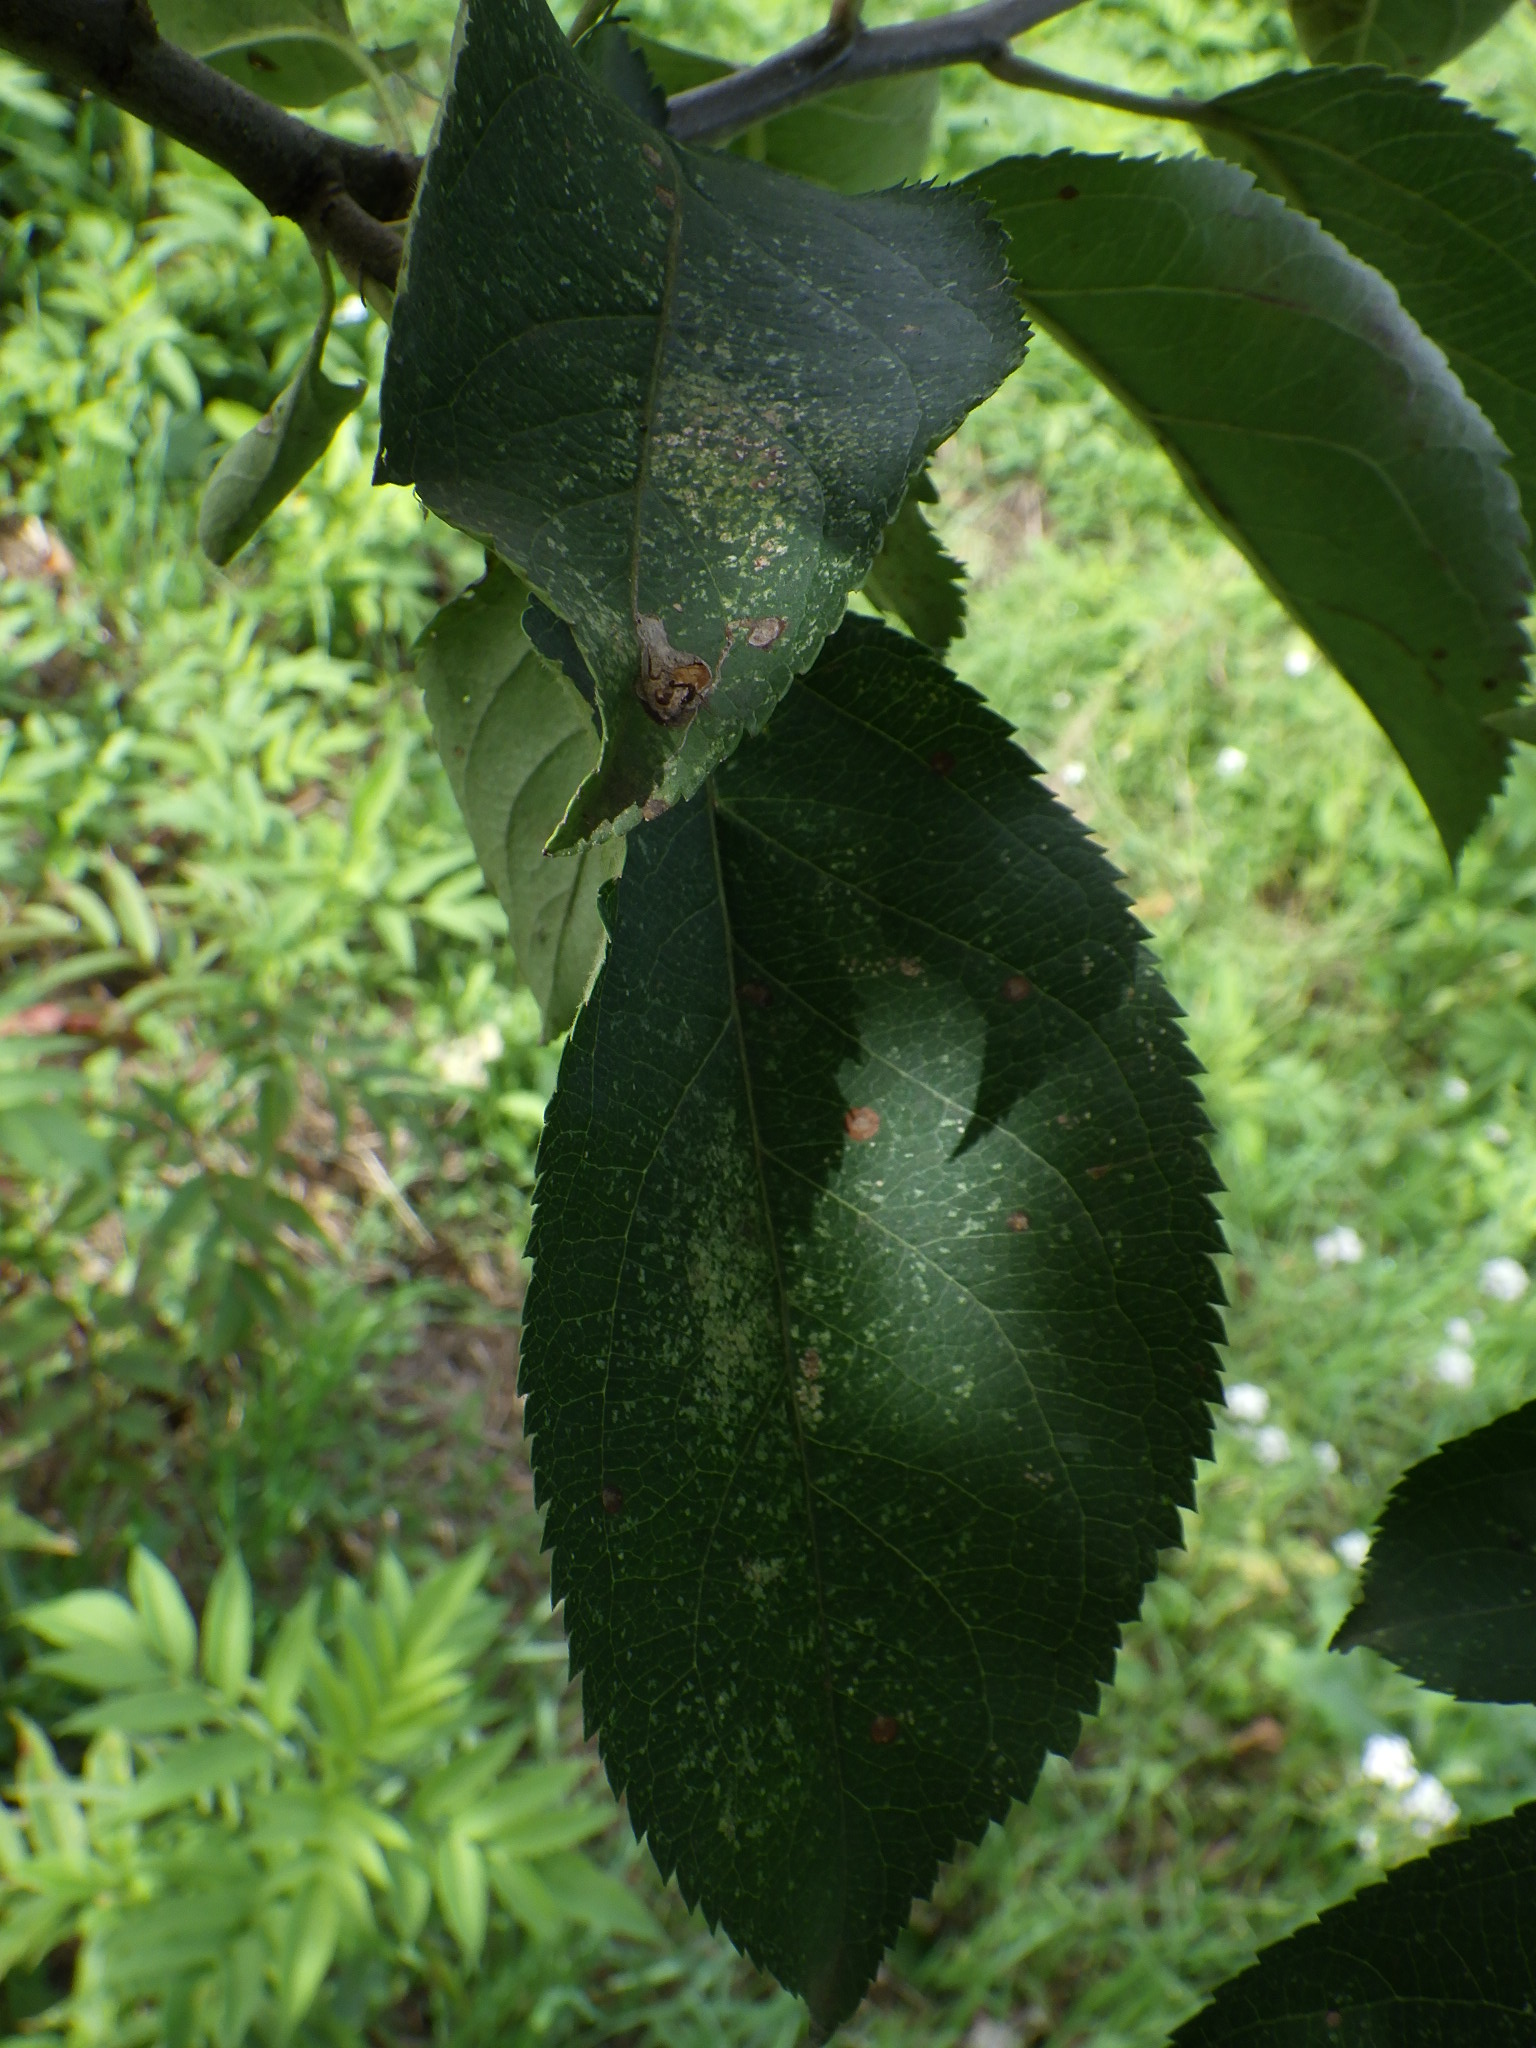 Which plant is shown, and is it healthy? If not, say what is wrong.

apple, alternaria, mites
